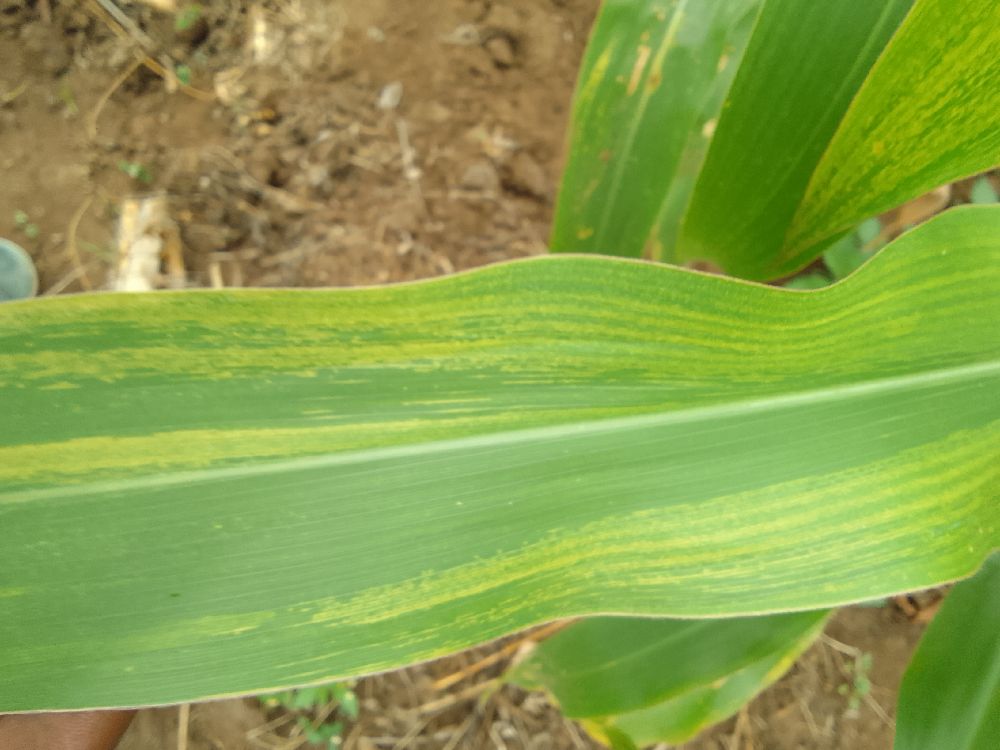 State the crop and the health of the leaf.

maize, maize lethal necrosis
